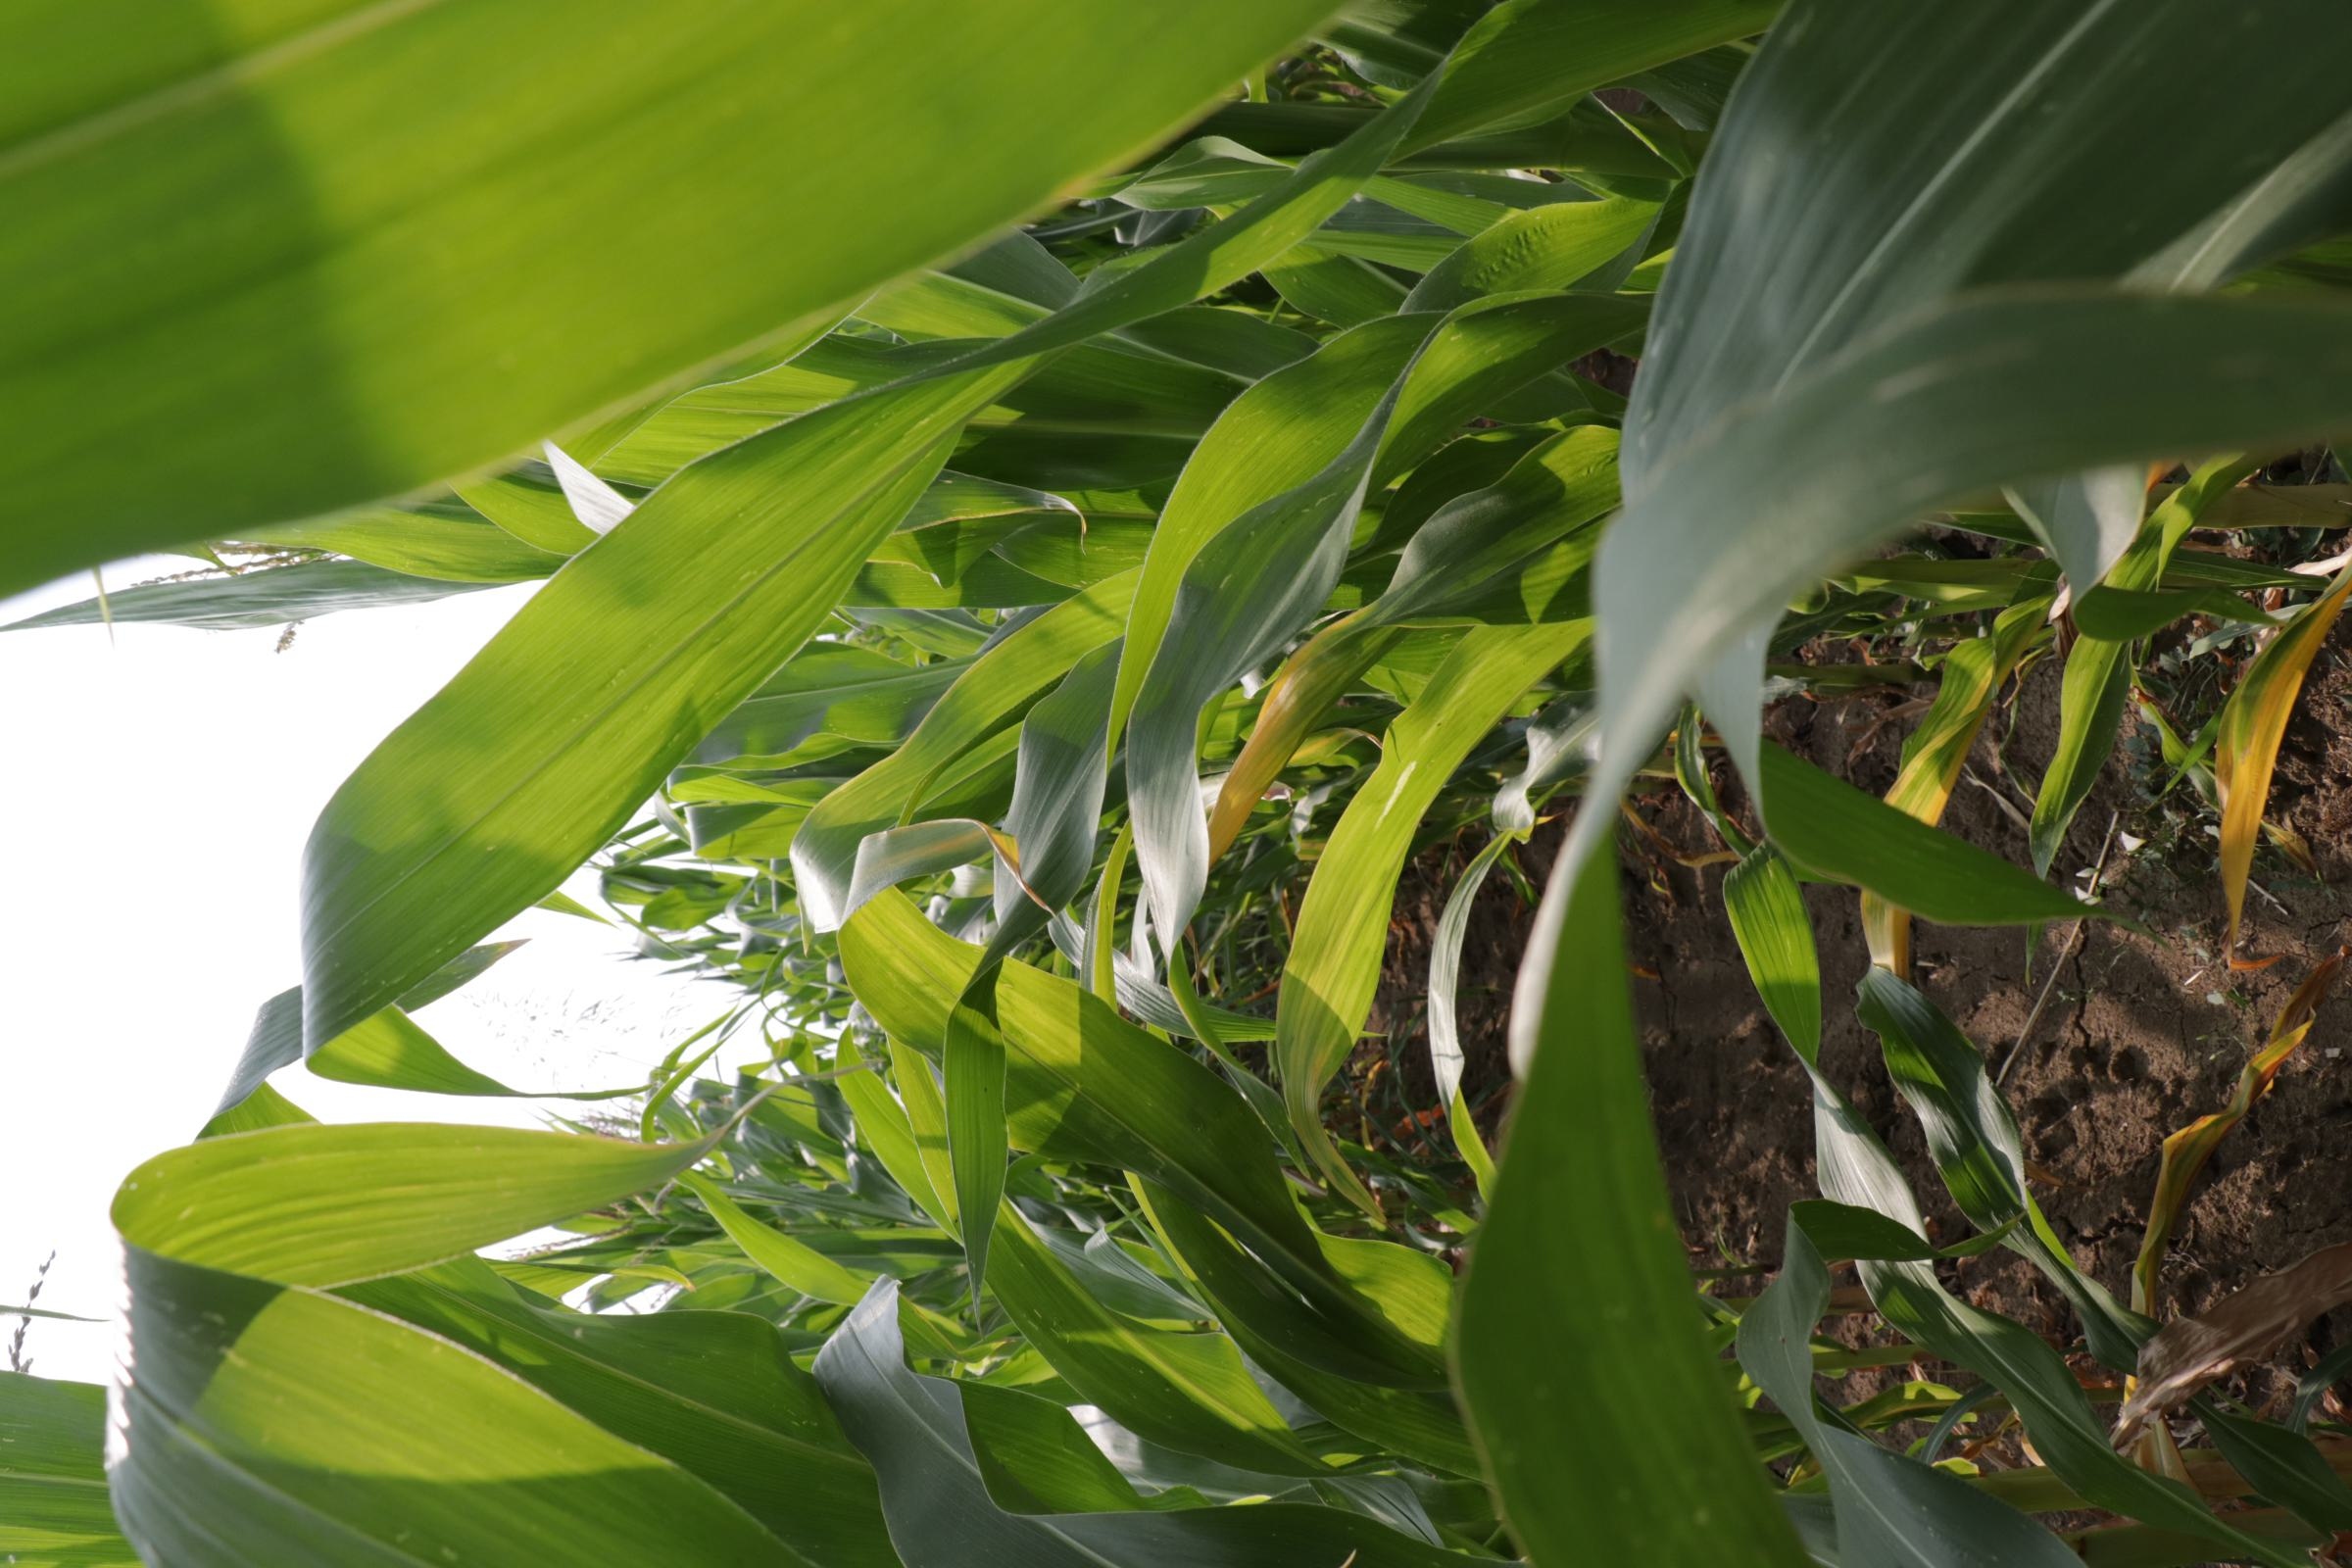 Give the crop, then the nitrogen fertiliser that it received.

maize, full nitrogen fertilisation
